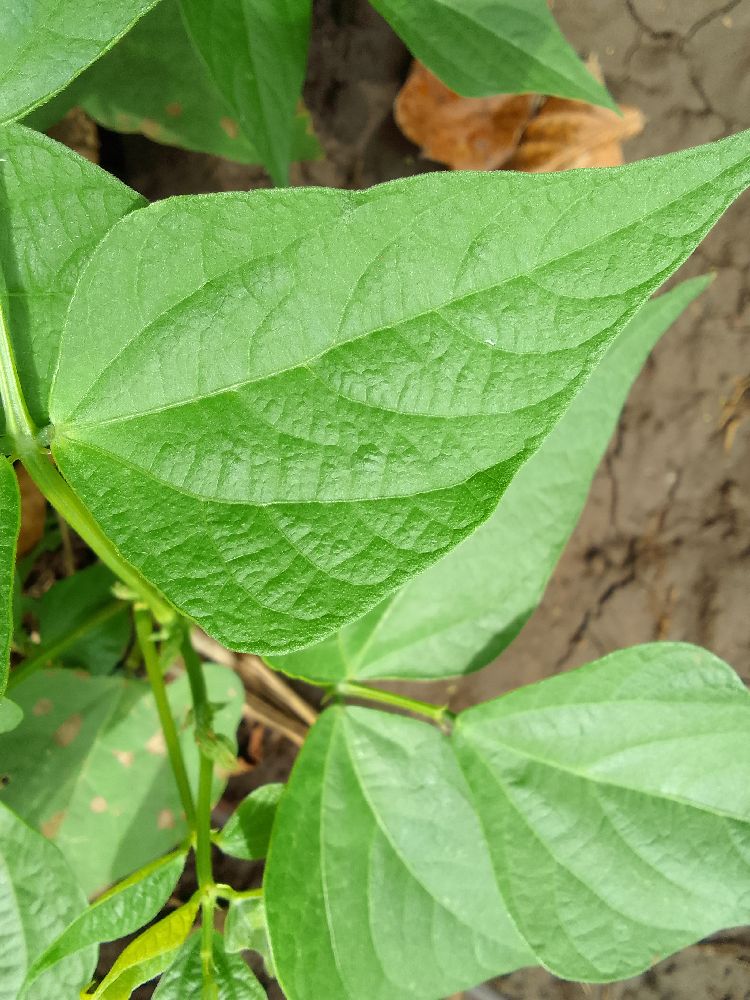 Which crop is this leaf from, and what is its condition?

common bean, healthy
